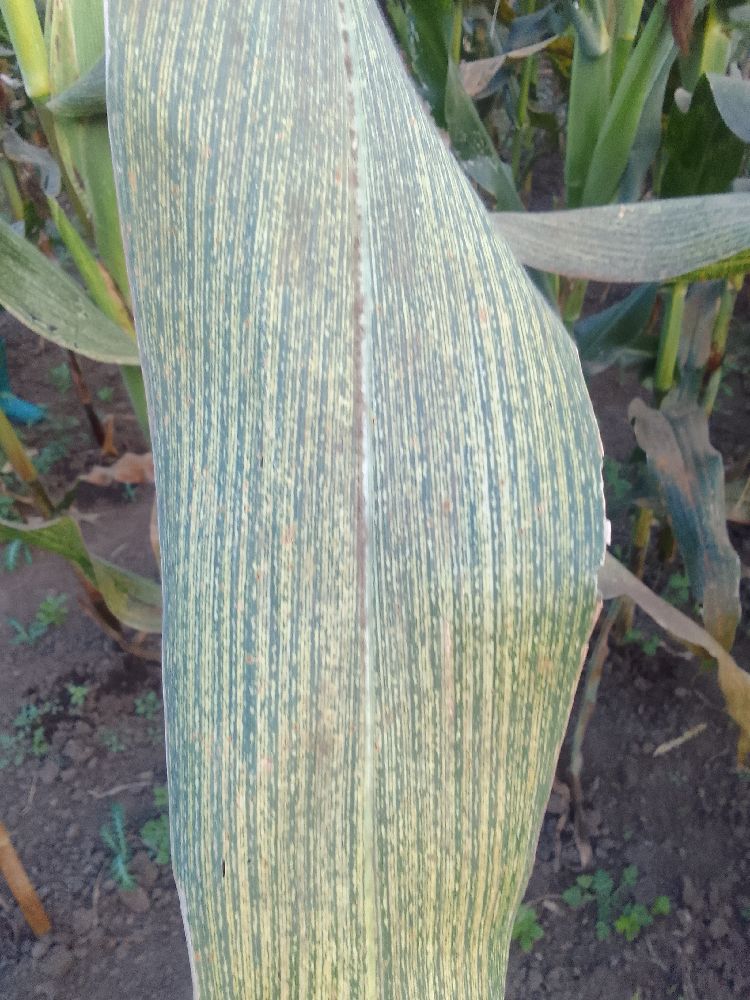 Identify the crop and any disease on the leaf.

maize, maize streak virus
